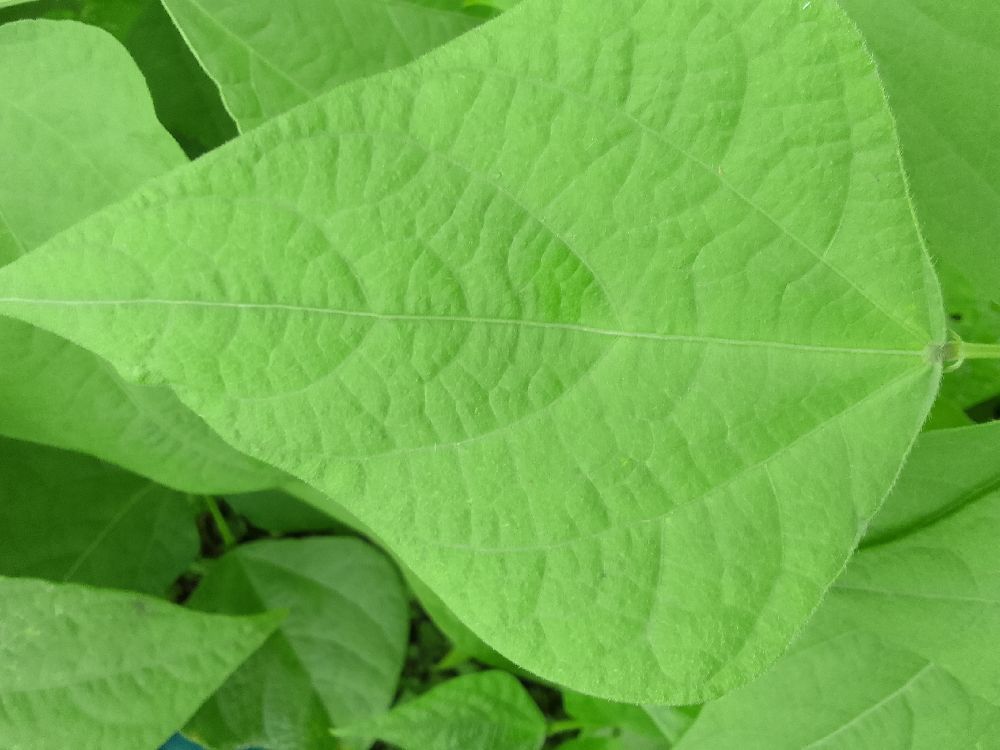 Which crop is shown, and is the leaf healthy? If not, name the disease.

common bean, healthy
